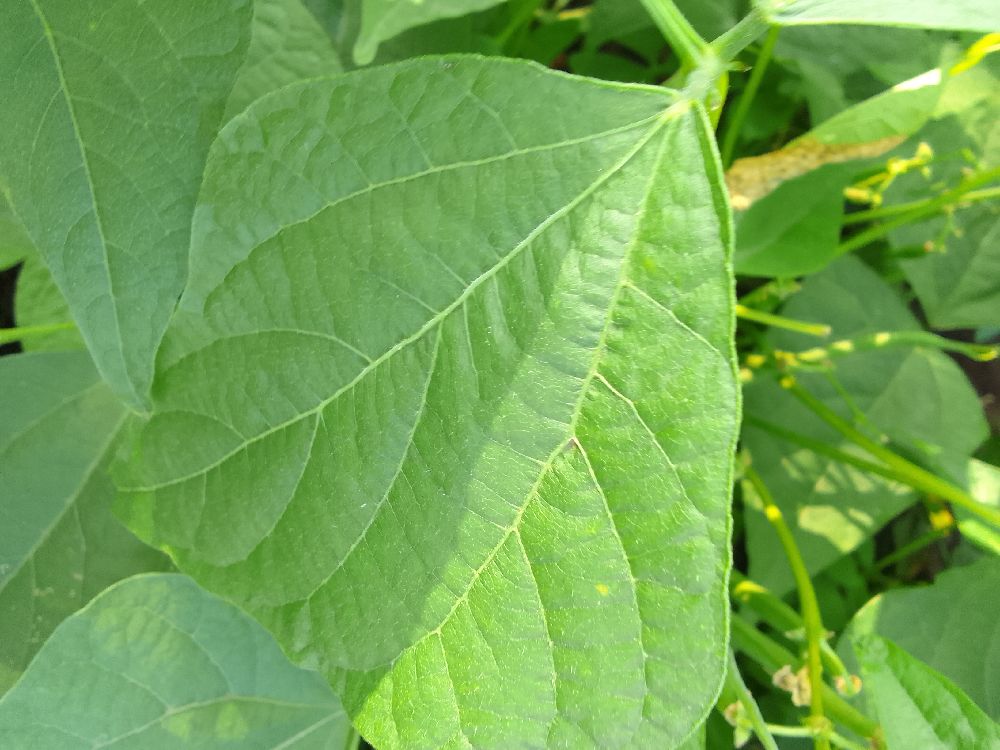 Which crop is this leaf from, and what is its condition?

common bean, healthy
